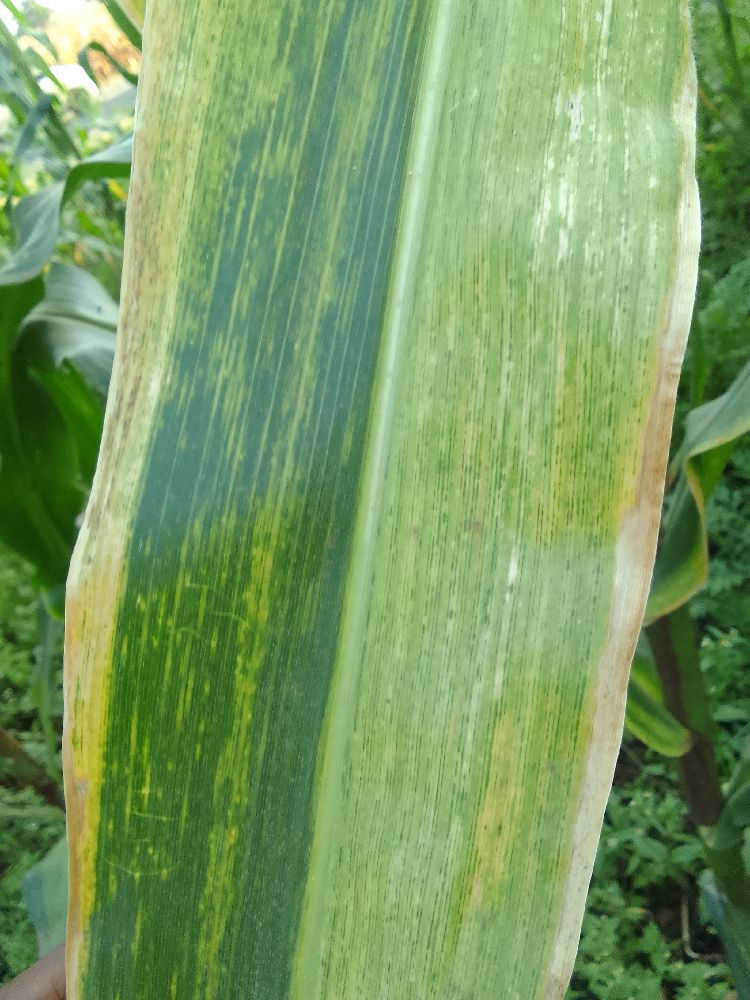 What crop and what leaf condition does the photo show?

maize, maize lethal necrosis
